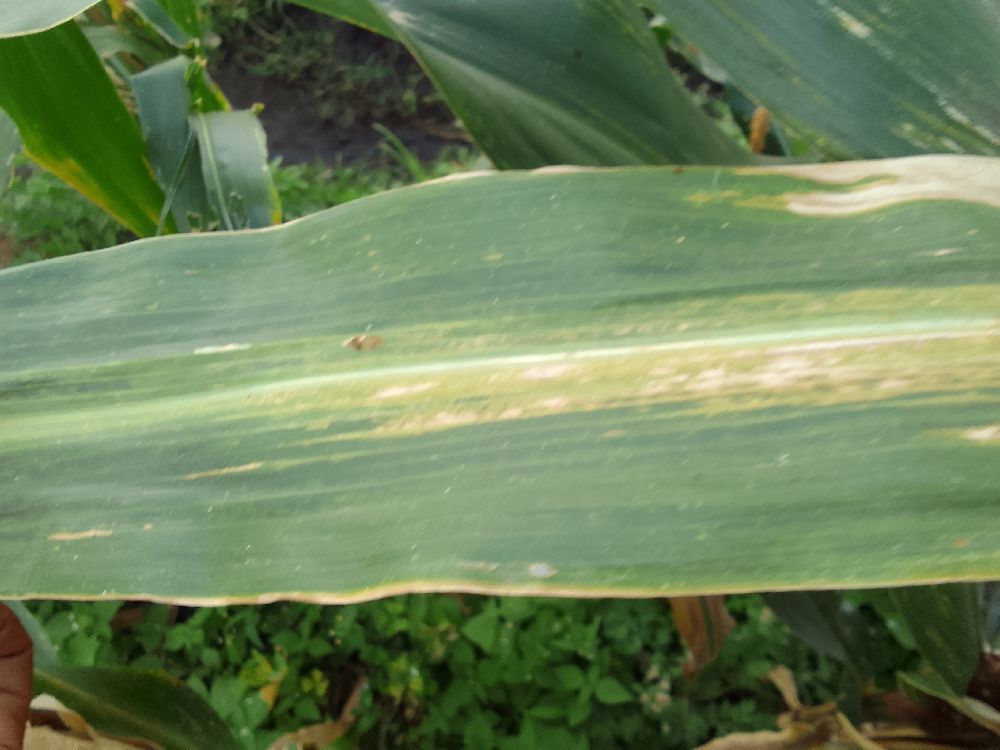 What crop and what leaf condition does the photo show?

maize, maize lethal necrosis
